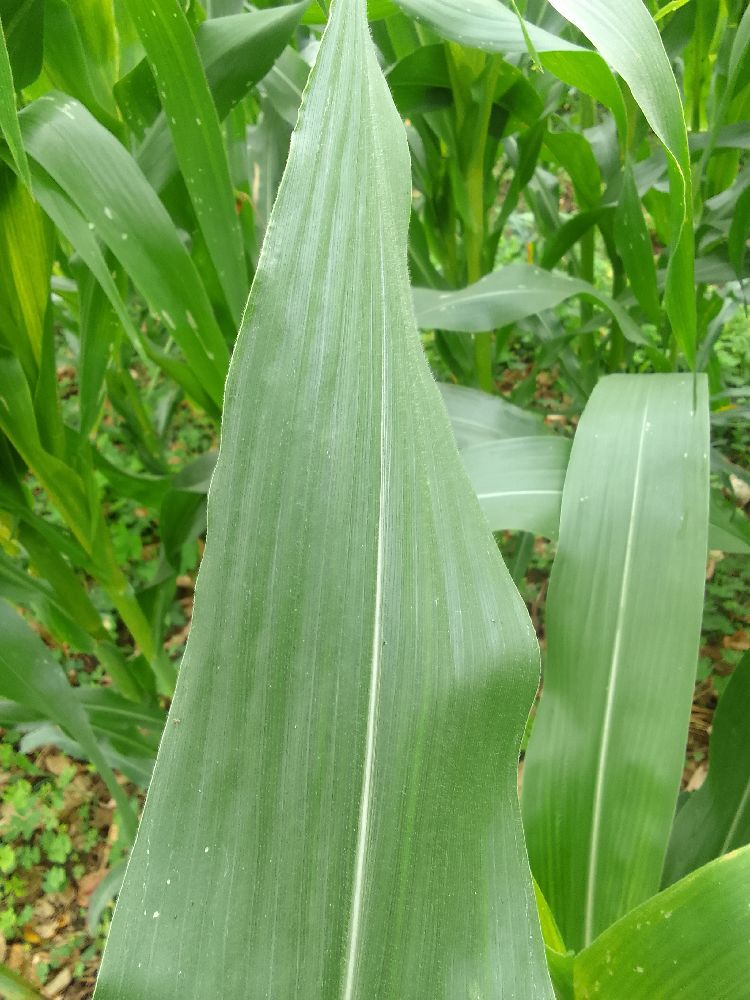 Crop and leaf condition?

maize, healthy
